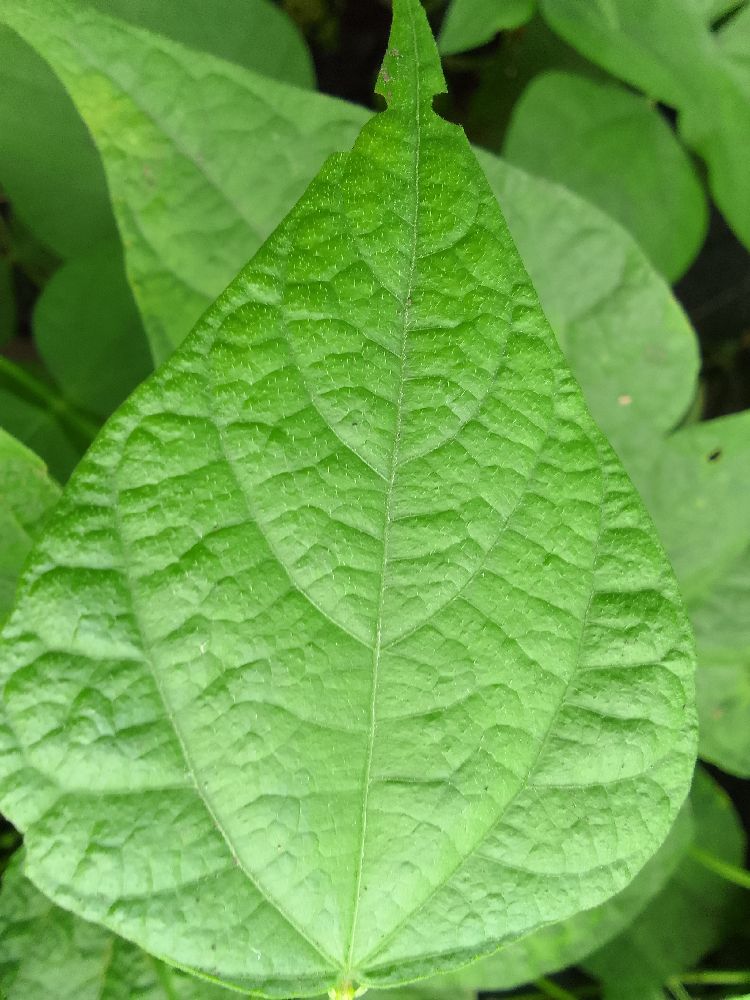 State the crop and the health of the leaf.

common bean, healthy
